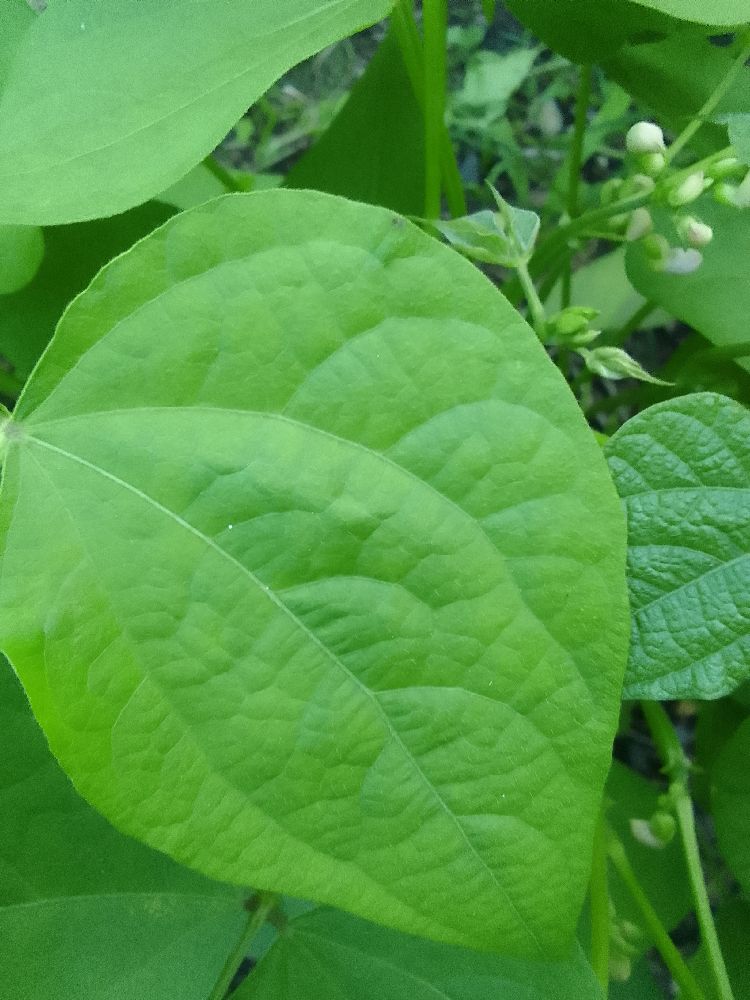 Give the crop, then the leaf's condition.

common bean, healthy
